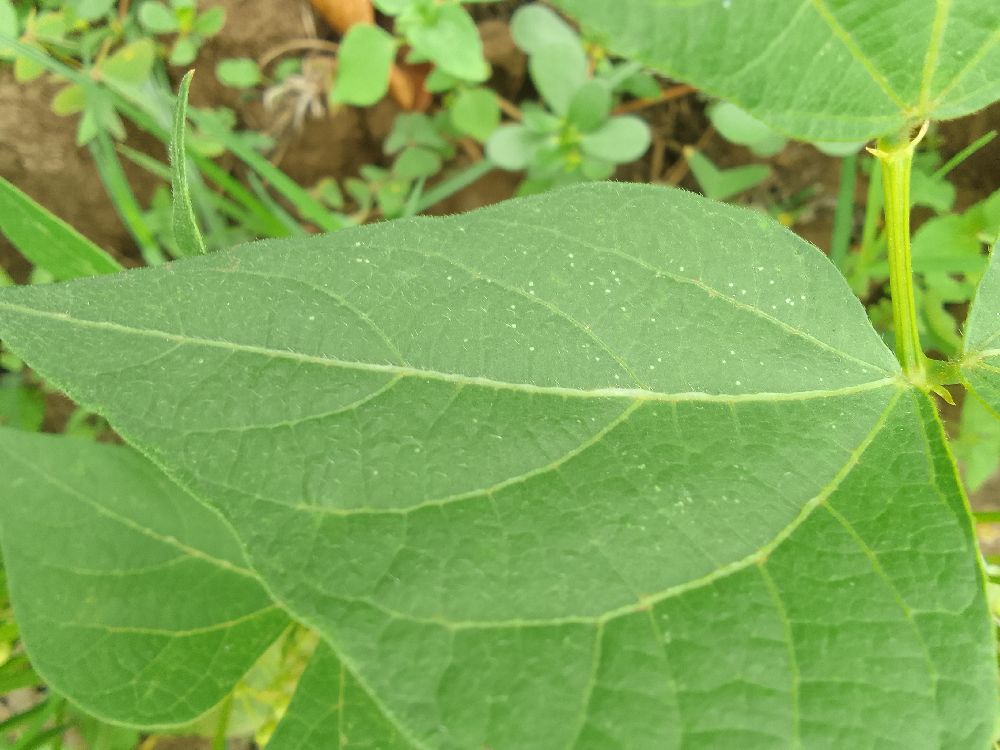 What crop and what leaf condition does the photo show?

common bean, healthy
